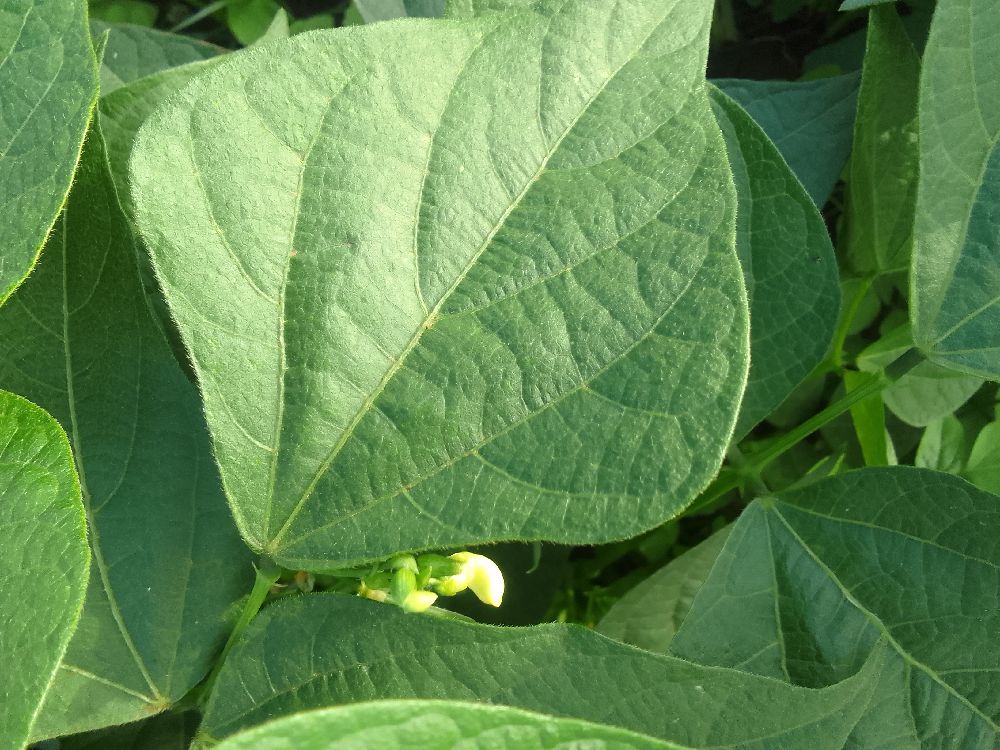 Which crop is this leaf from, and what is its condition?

common bean, healthy
